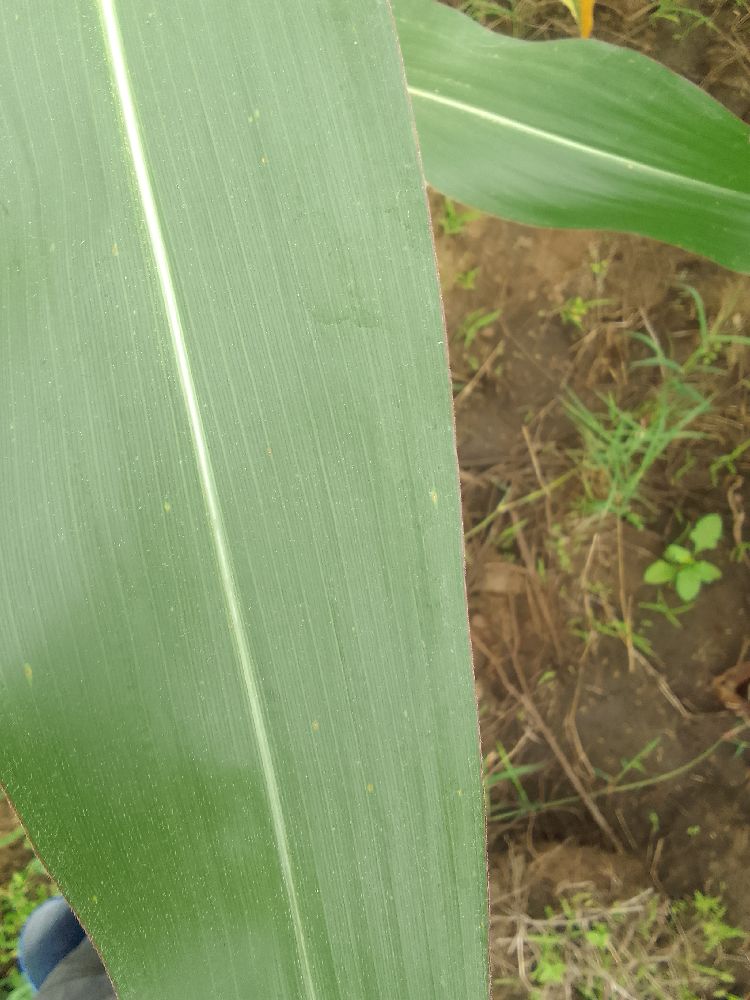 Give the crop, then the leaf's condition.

maize, healthy
